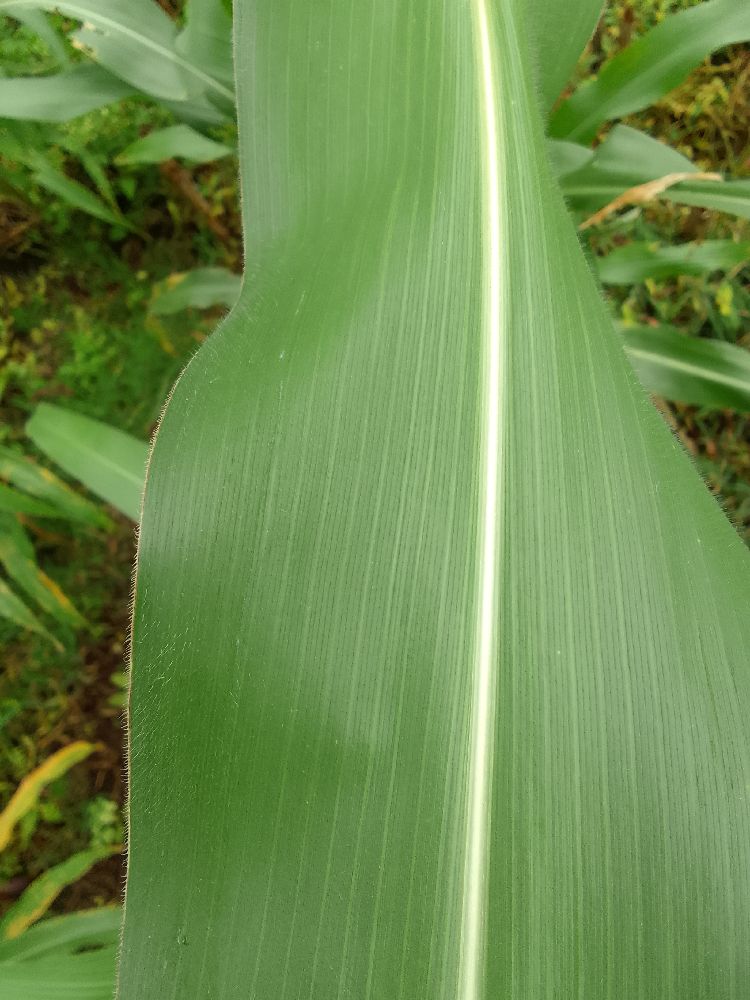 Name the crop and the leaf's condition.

maize, healthy
